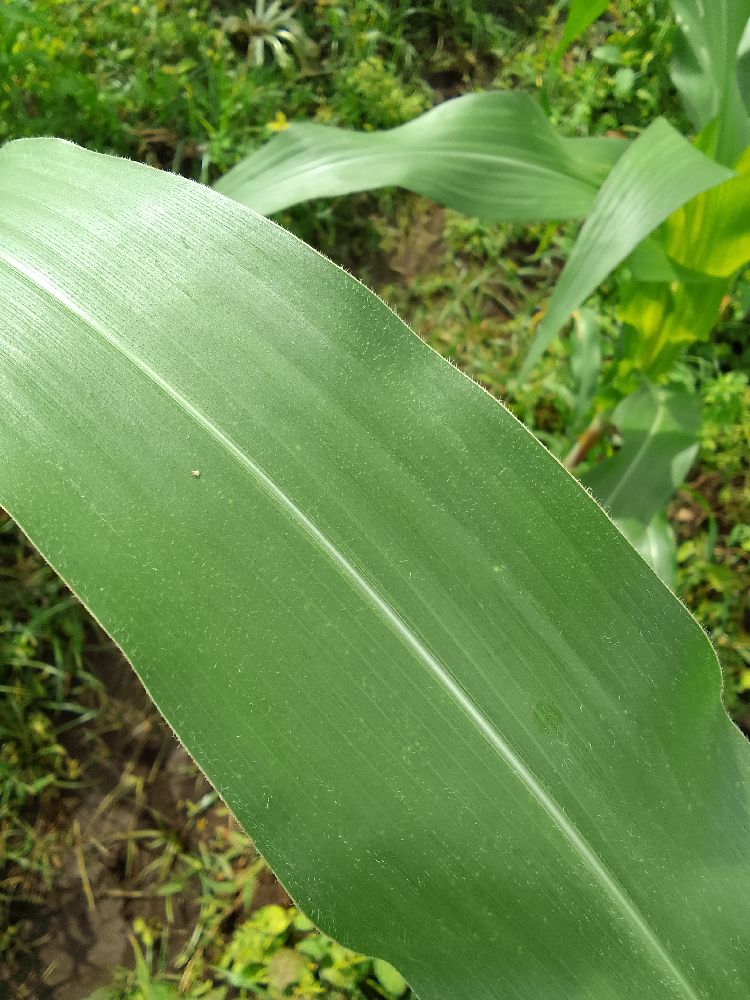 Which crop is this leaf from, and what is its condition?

maize, healthy
